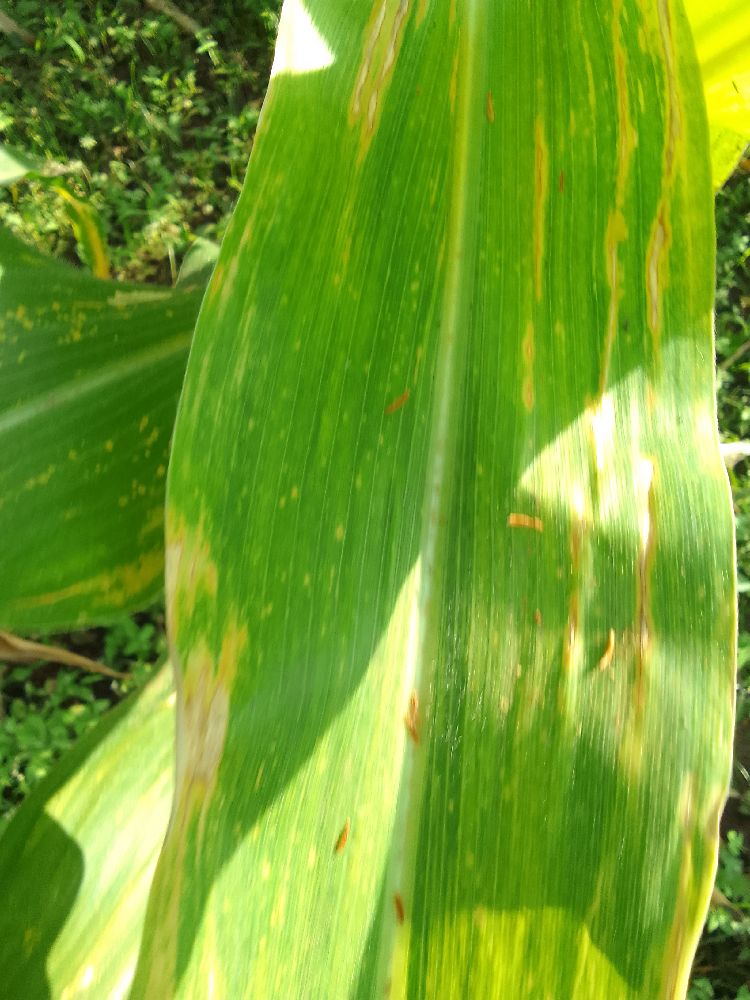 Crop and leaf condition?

maize, maize lethal necrosis
